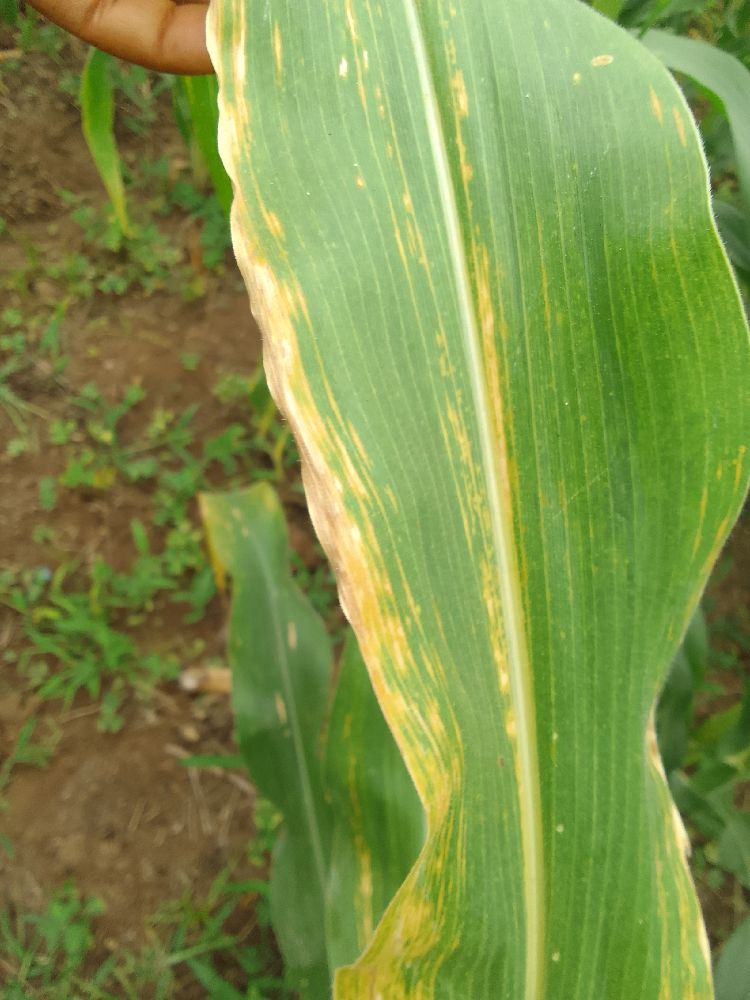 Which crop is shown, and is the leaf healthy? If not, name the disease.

maize, maize lethal necrosis
